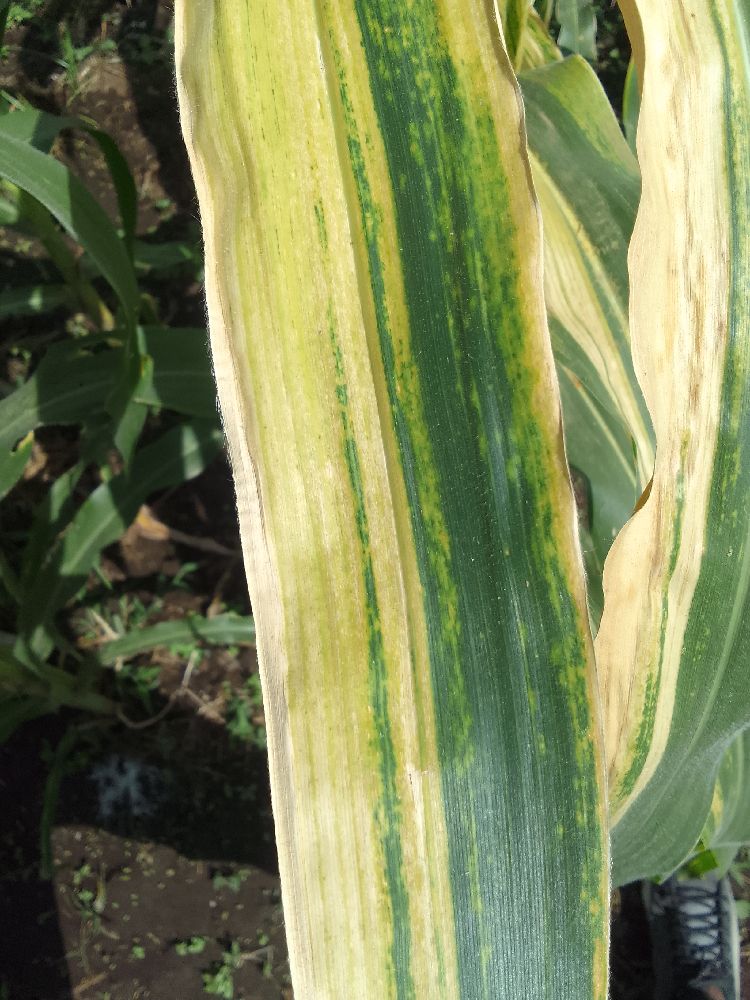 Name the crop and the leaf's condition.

maize, maize lethal necrosis
